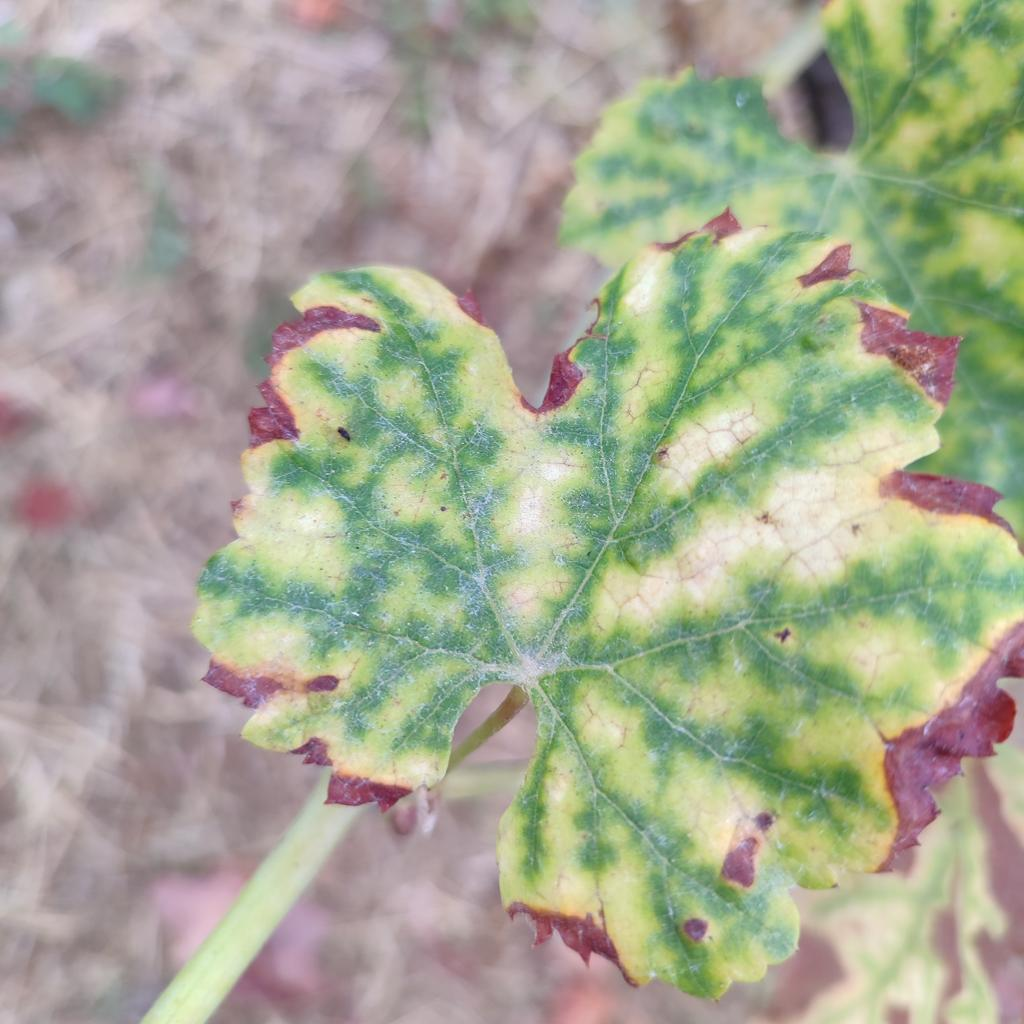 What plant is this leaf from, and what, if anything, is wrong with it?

grapevine, esca complex
